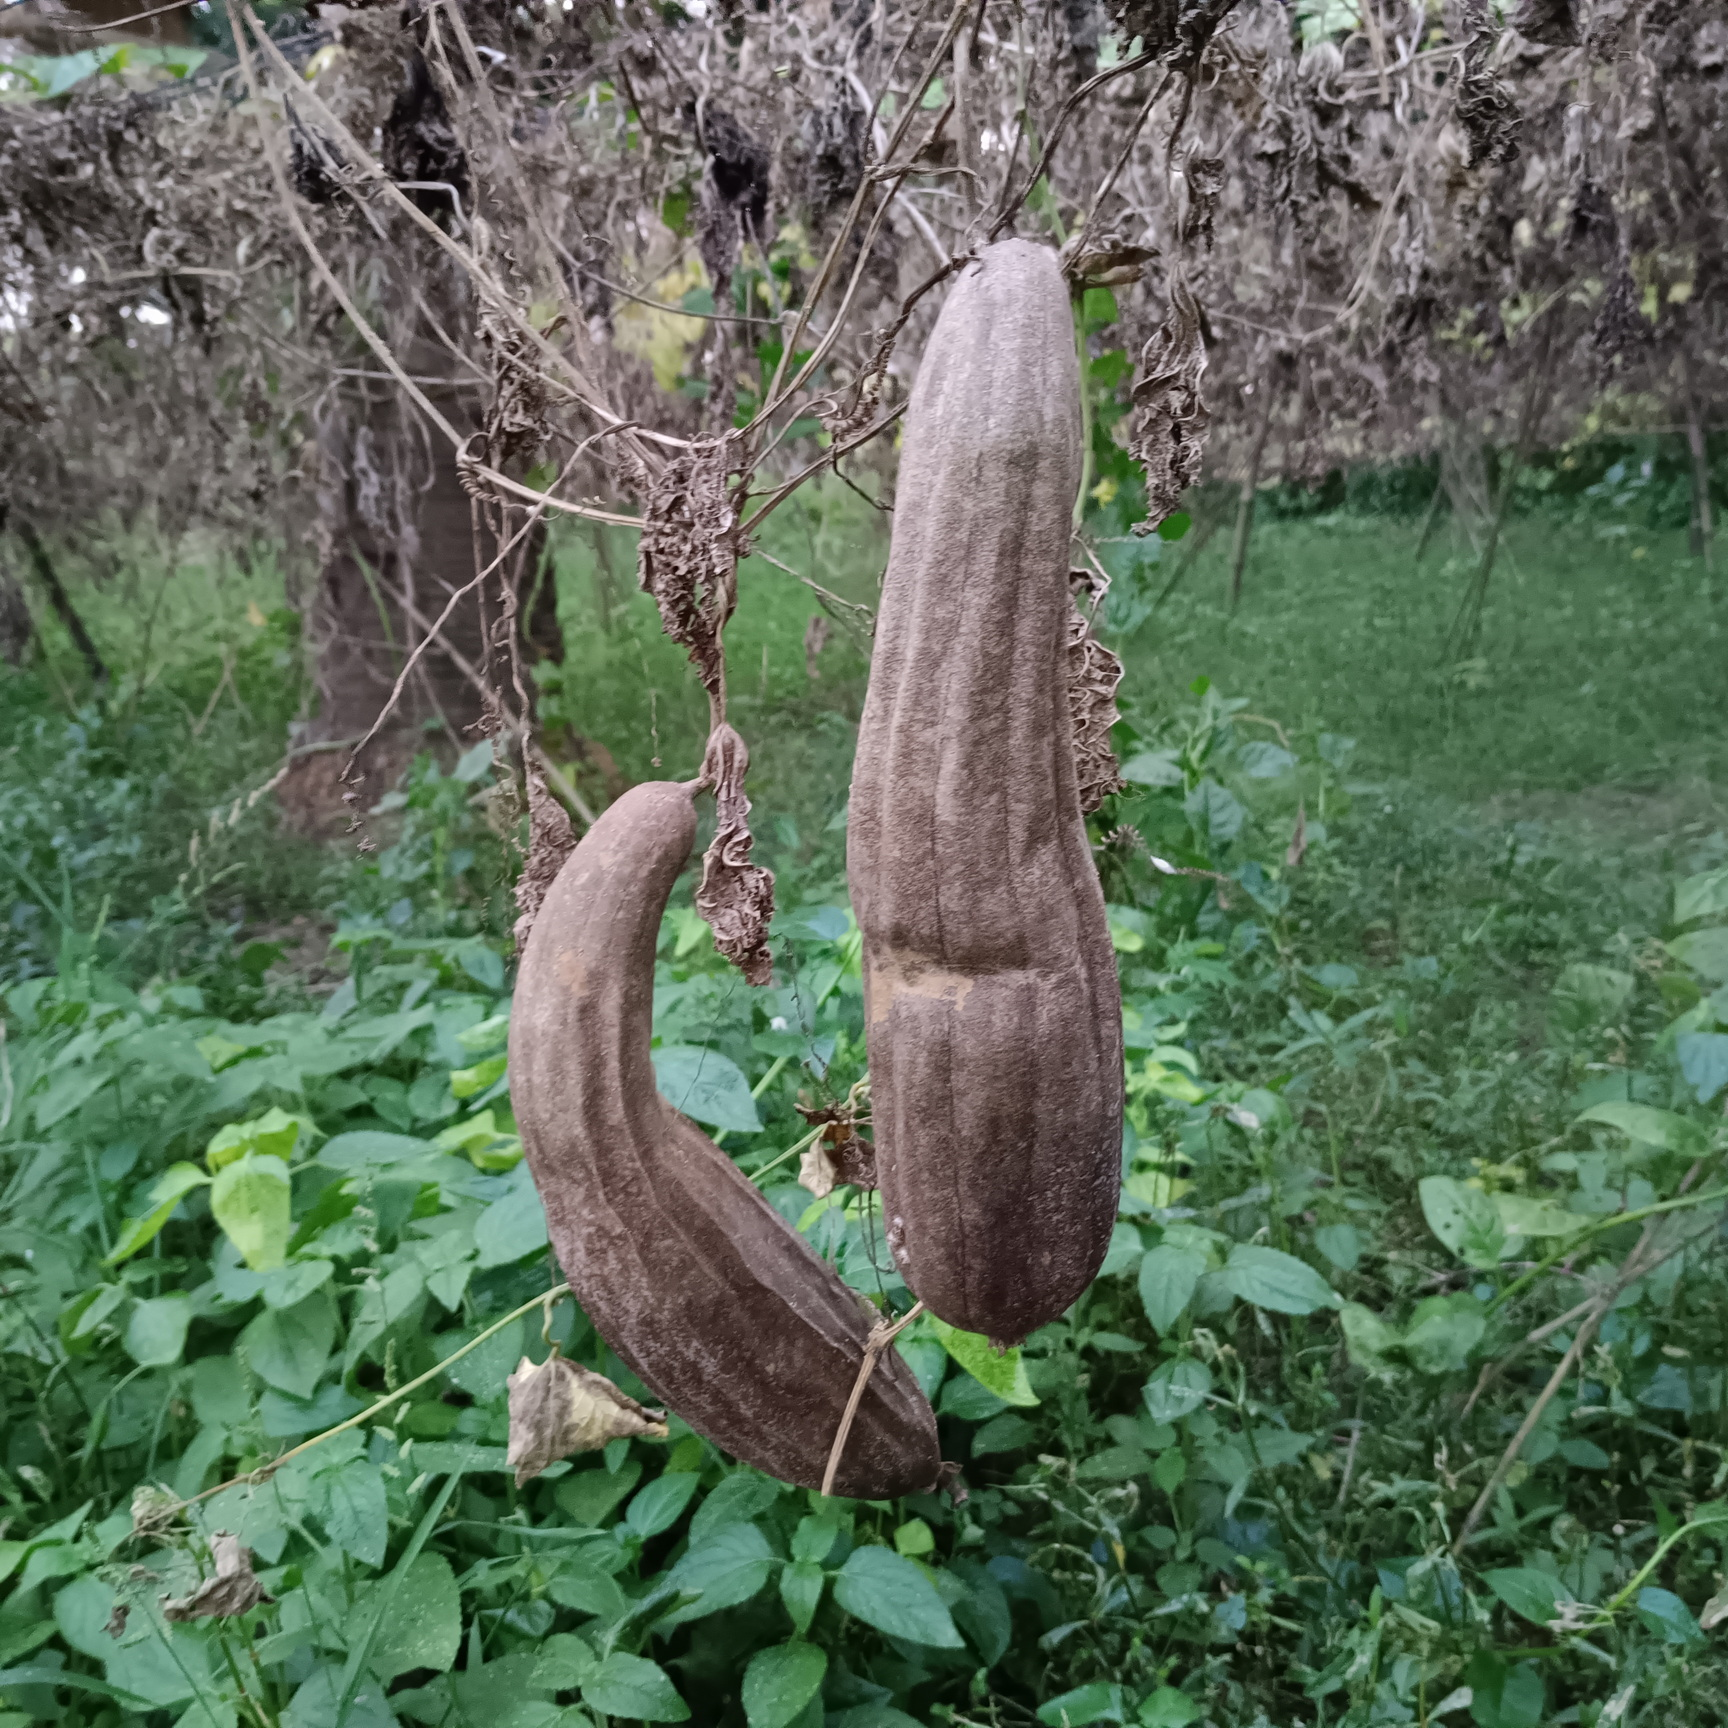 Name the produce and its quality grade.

luffa, faulty
